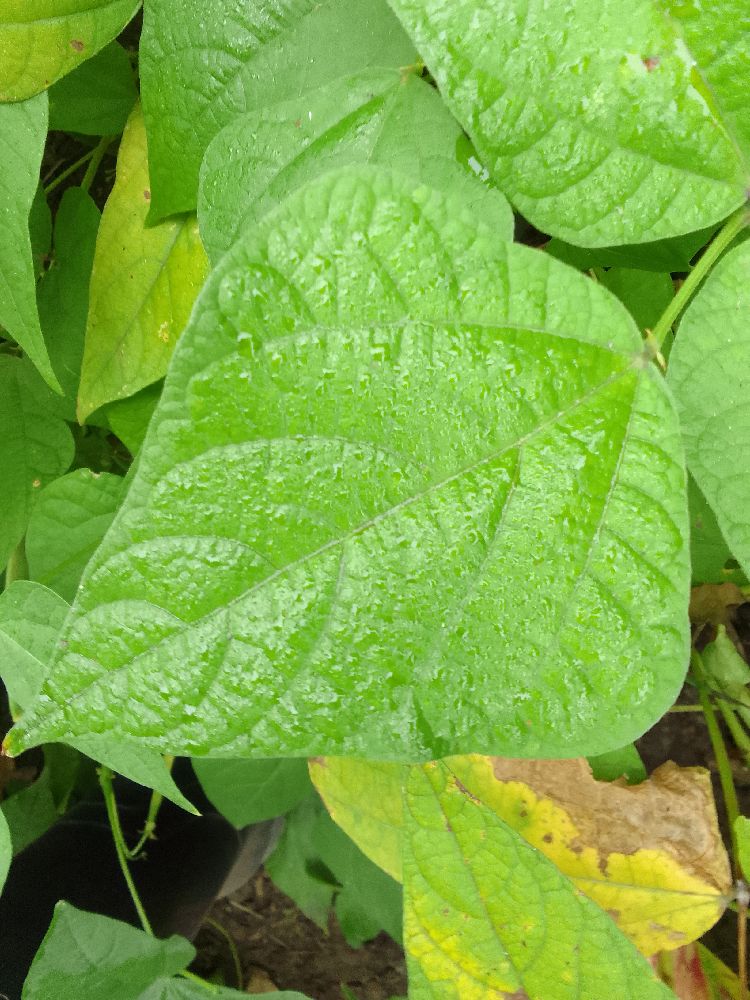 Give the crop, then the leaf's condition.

common bean, healthy
